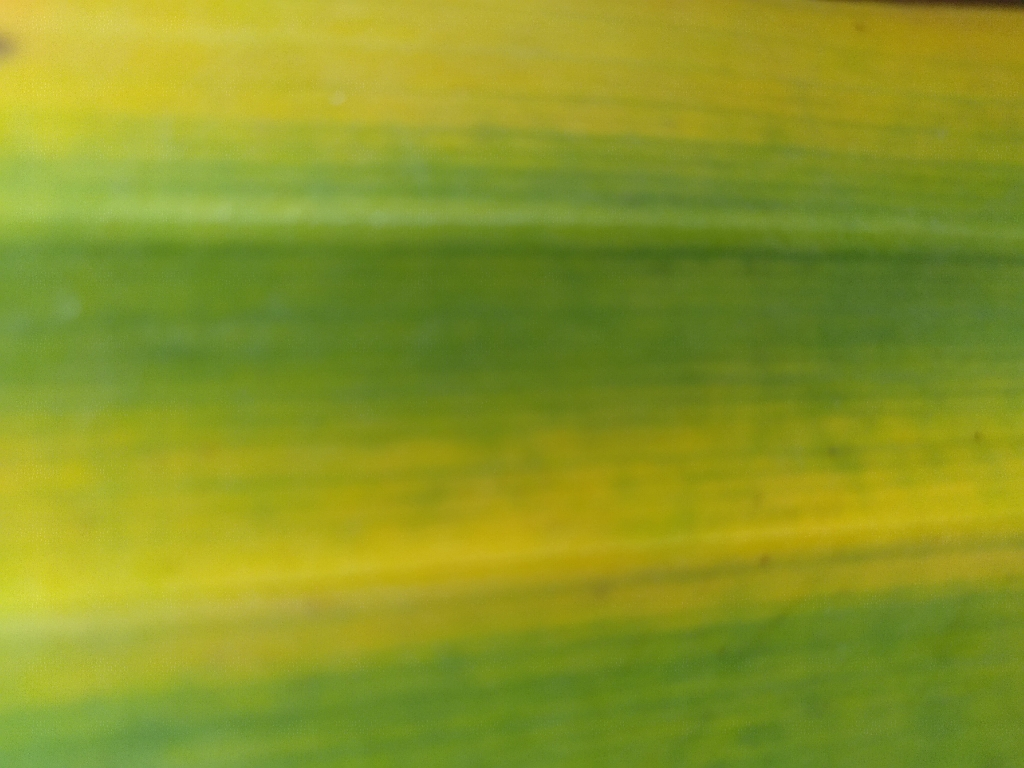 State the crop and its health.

banana, fusarium wilt race 1
